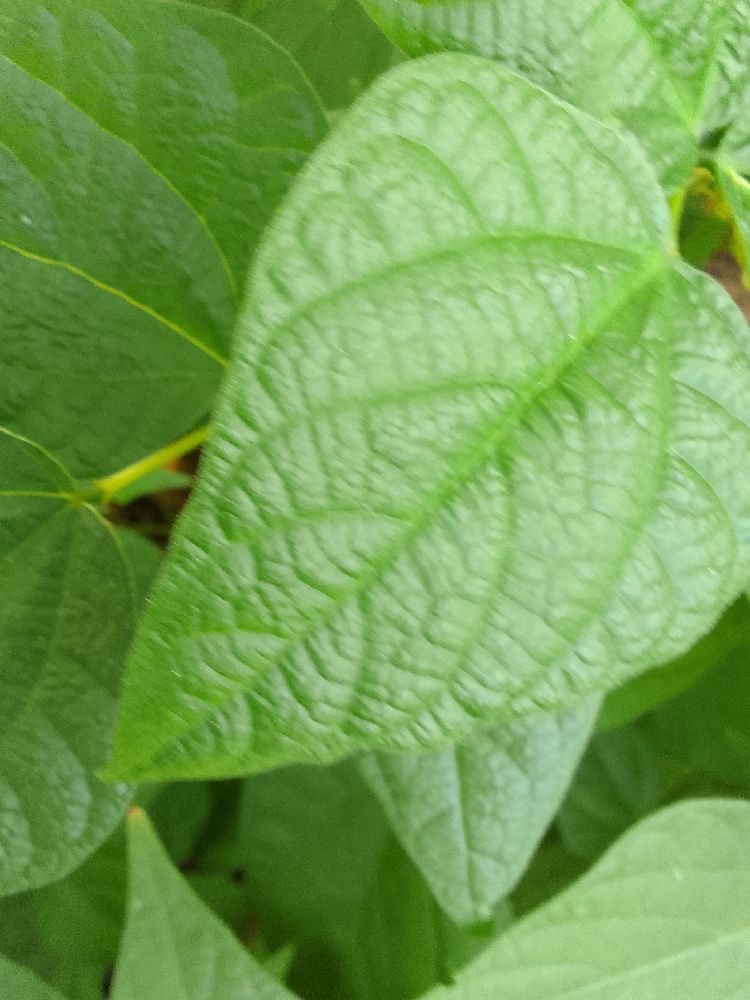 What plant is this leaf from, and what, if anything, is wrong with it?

common bean, healthy
